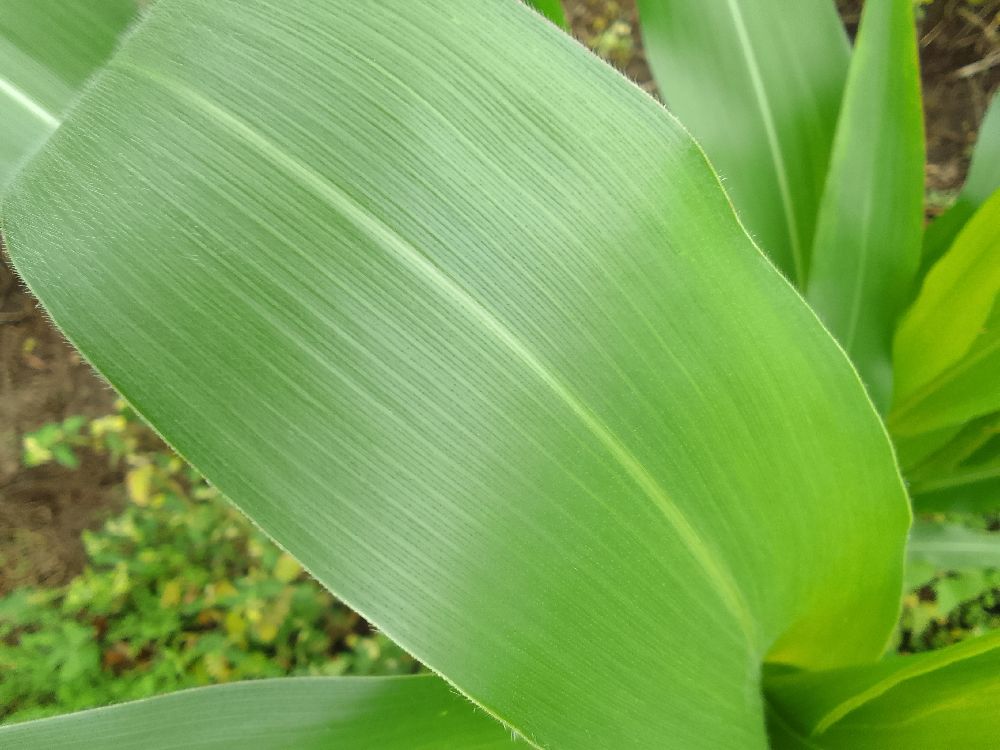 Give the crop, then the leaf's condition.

maize, healthy
